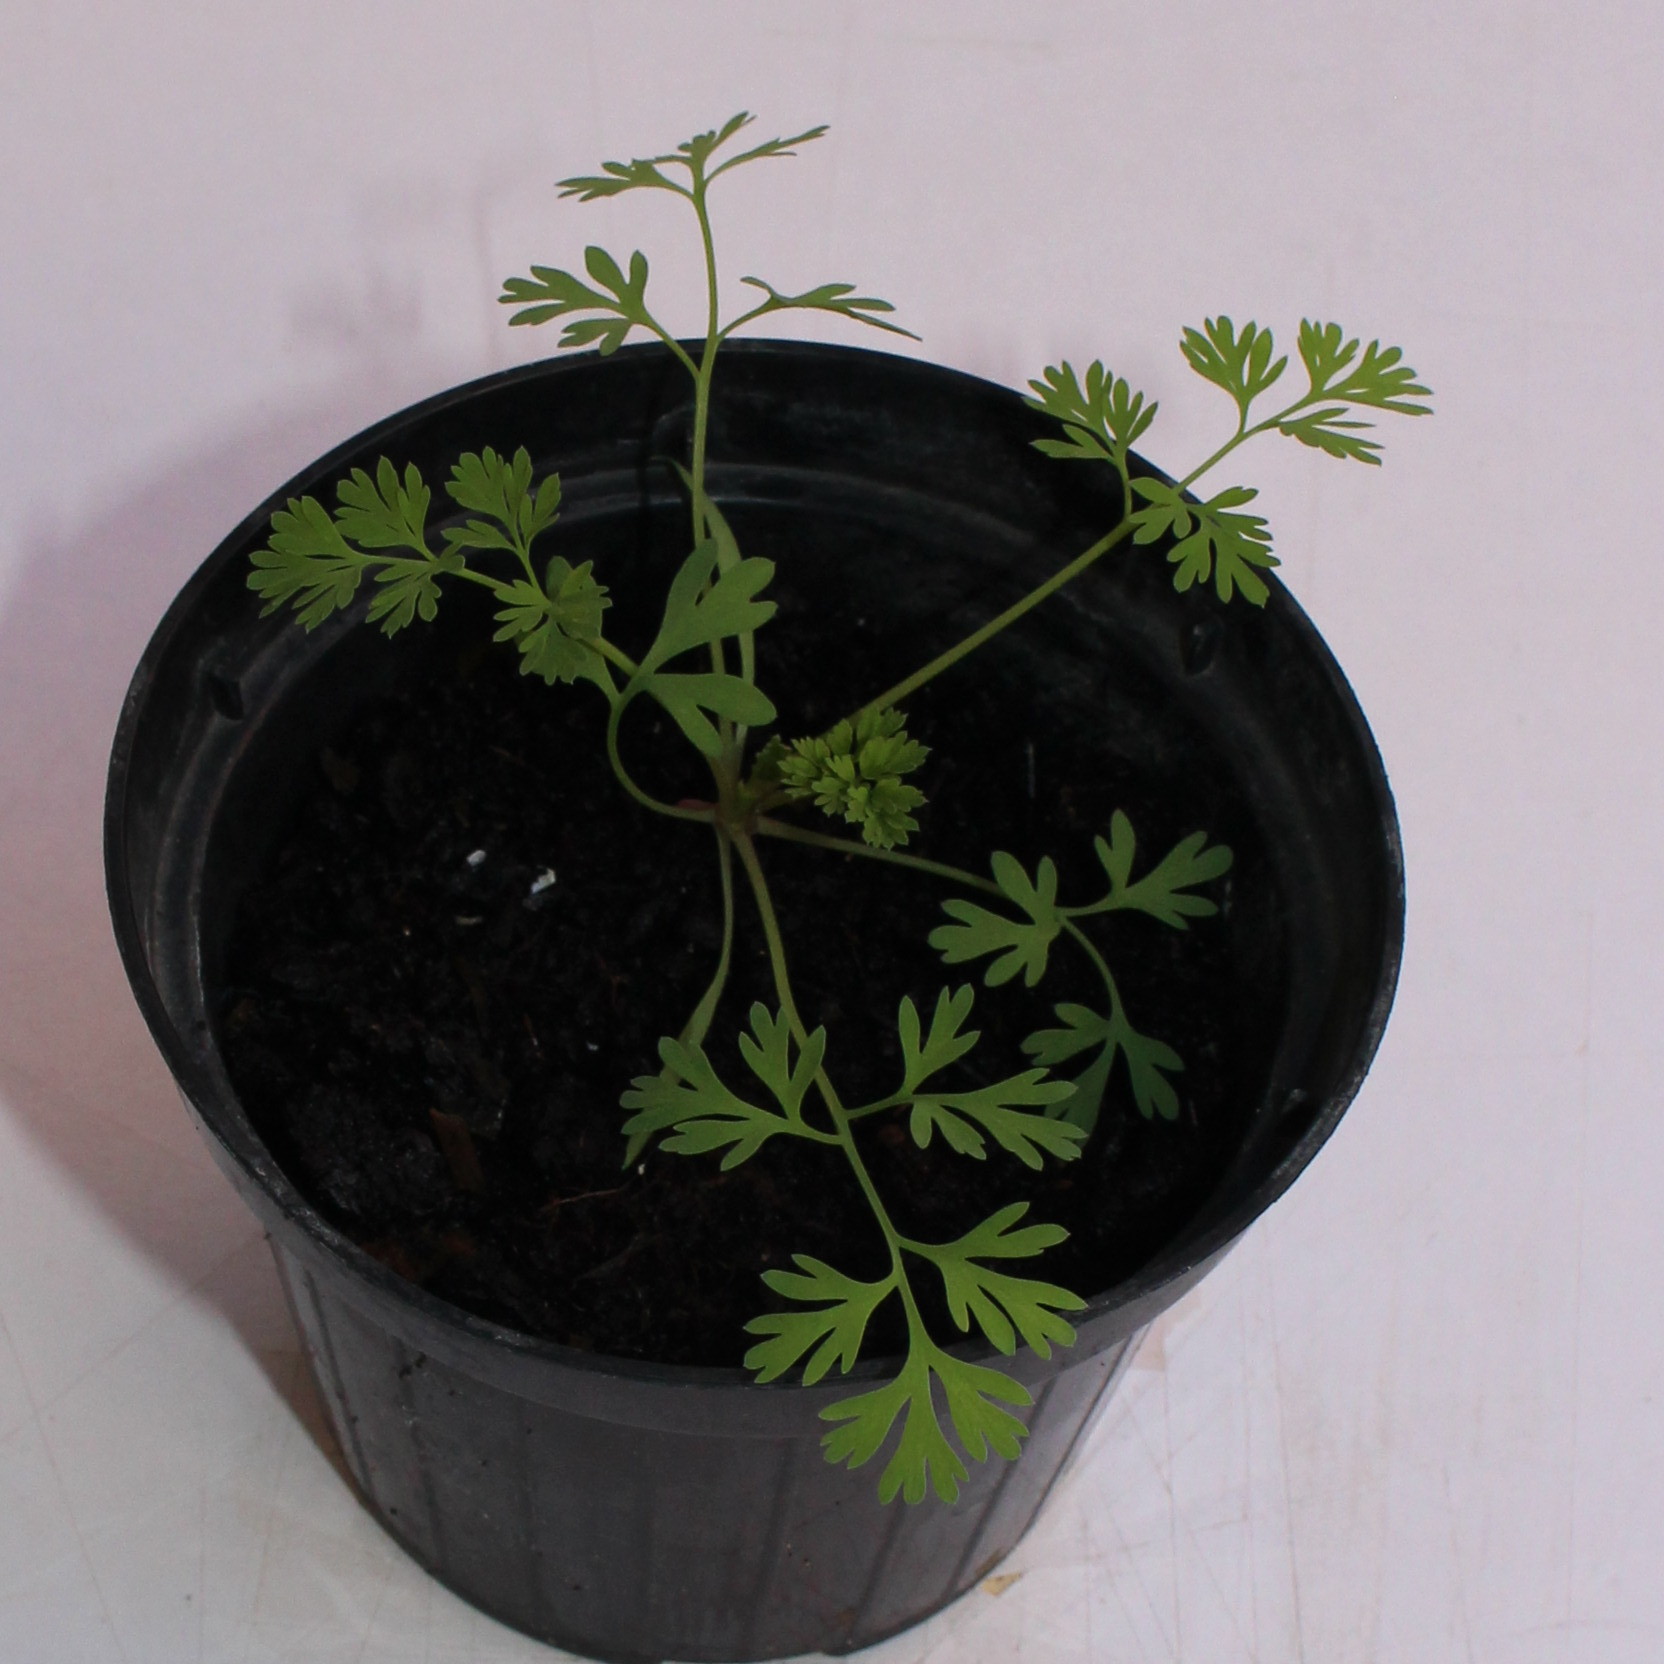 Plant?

Fumaria officinalis
